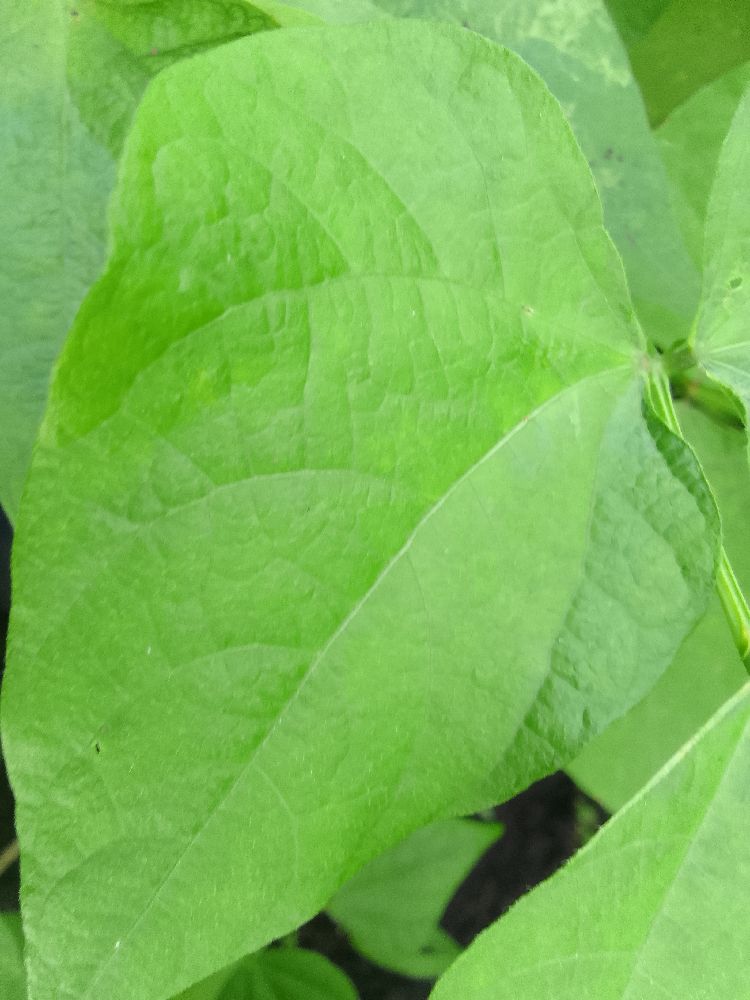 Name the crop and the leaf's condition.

common bean, healthy
